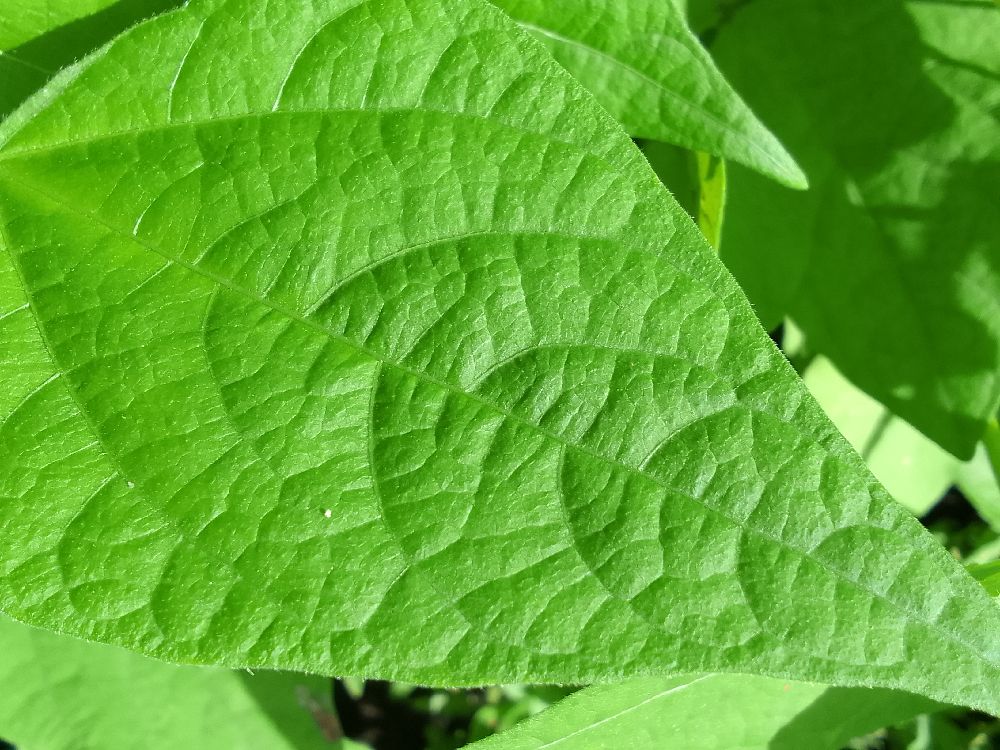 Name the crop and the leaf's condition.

common bean, healthy
